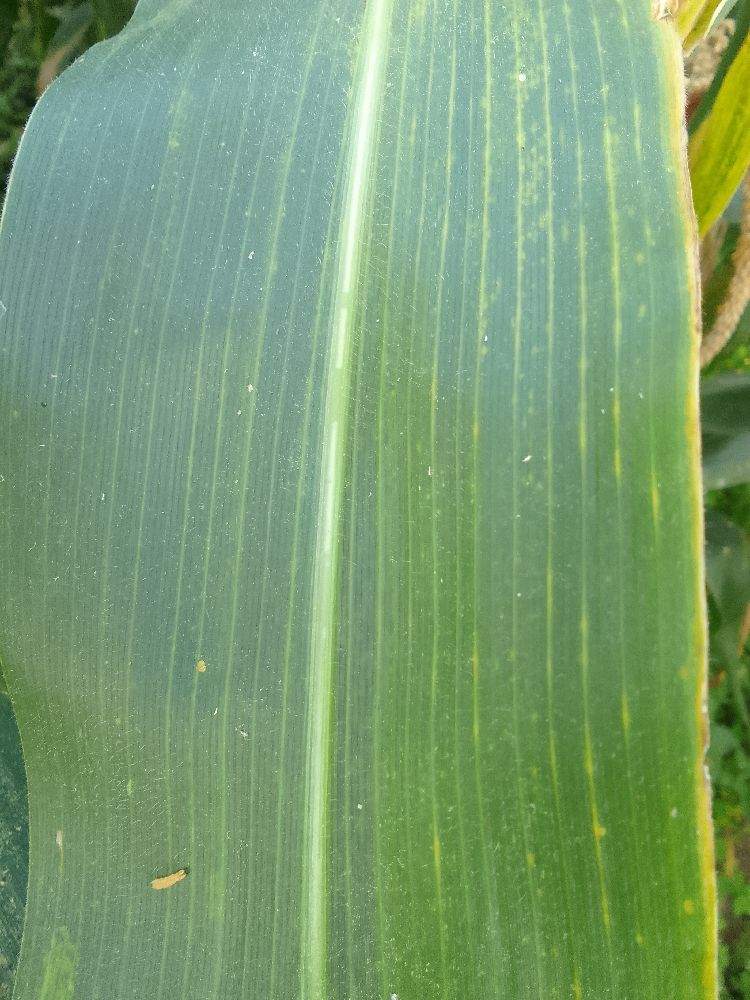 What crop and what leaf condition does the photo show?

maize, healthy
